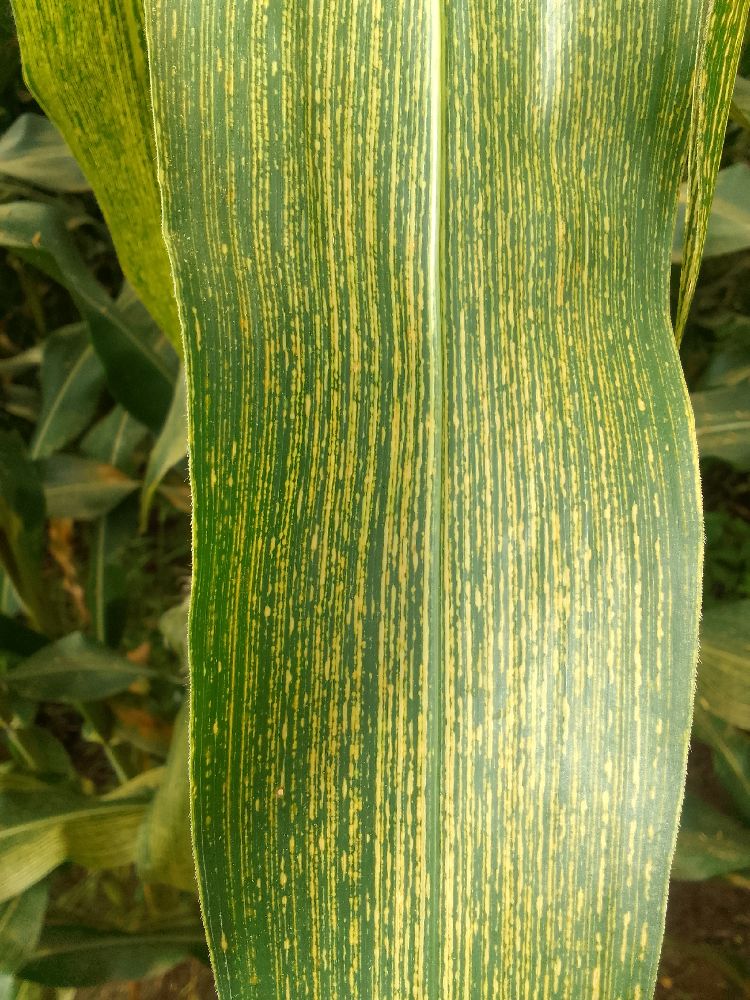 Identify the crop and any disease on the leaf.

maize, maize streak virus
